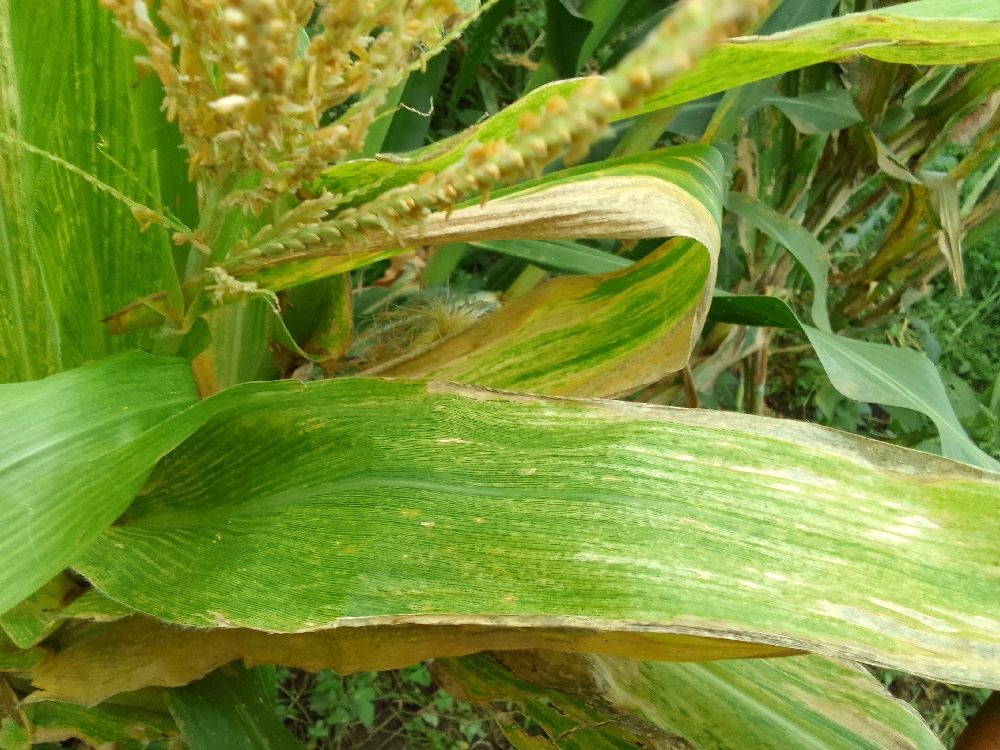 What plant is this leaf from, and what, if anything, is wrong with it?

maize, maize lethal necrosis
